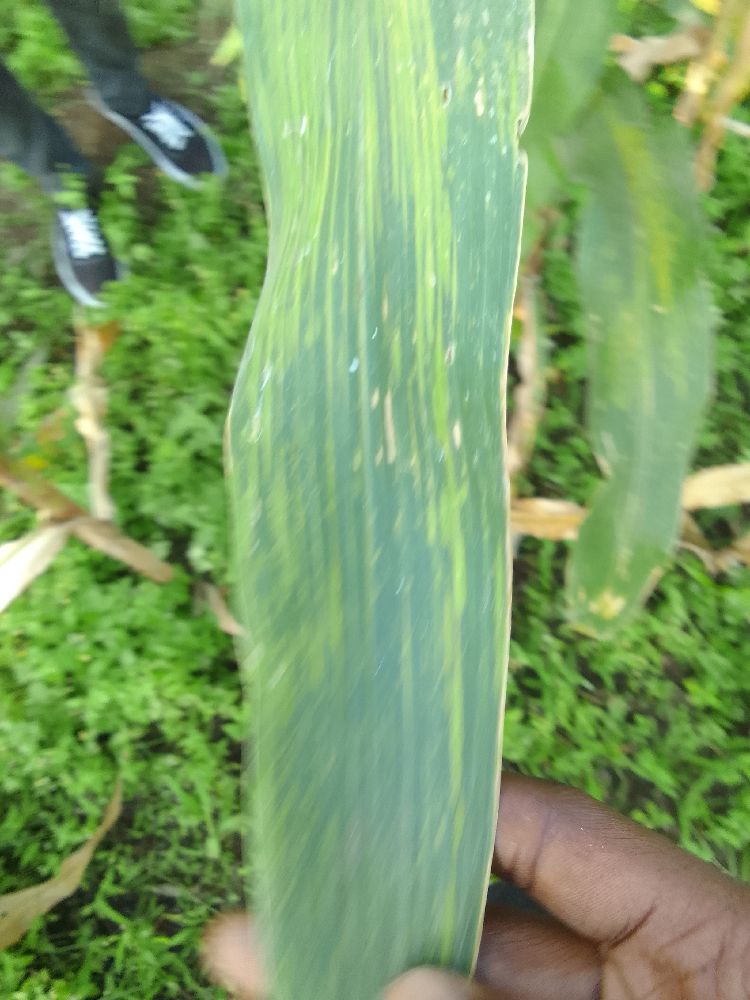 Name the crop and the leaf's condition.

maize, maize lethal necrosis
